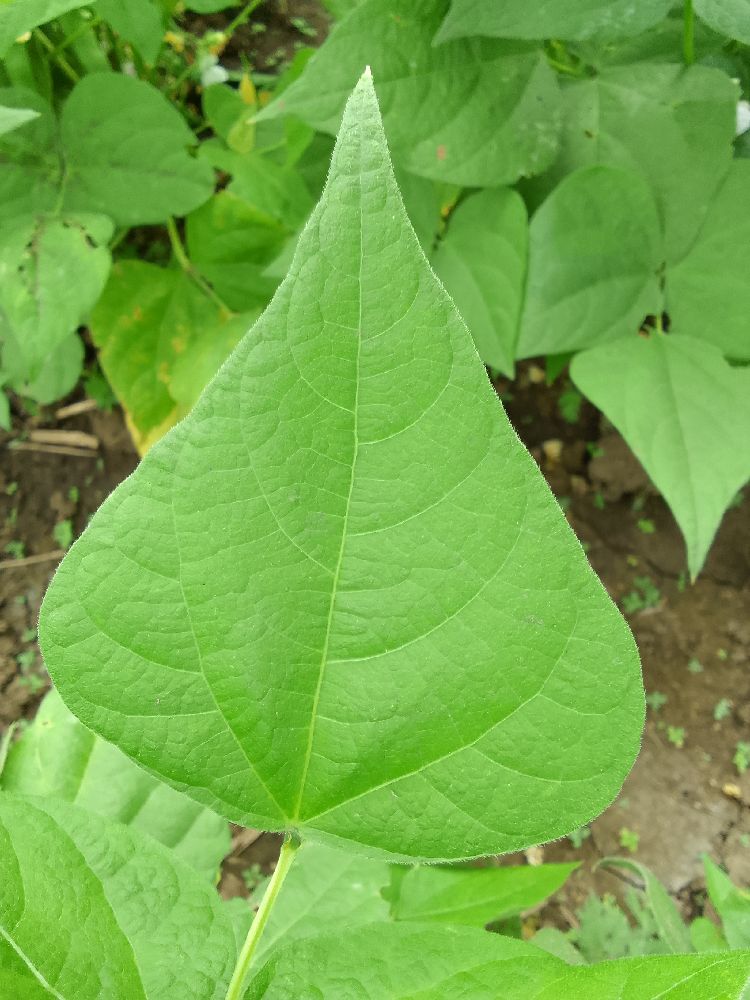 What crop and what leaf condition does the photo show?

common bean, healthy
